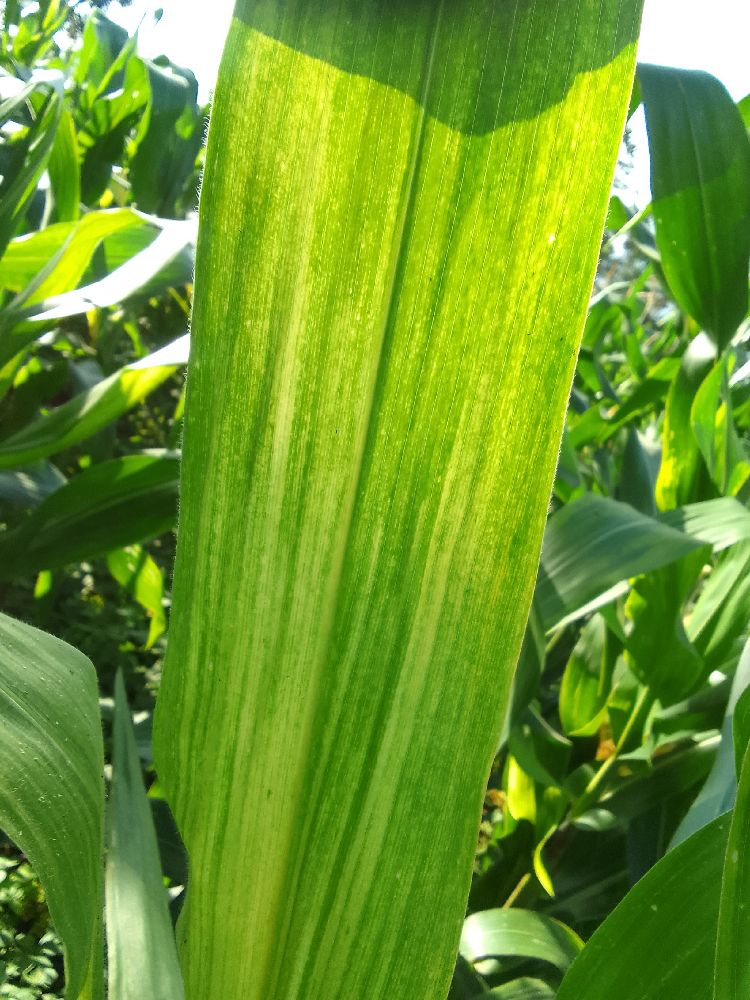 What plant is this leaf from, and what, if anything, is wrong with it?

maize, maize lethal necrosis
